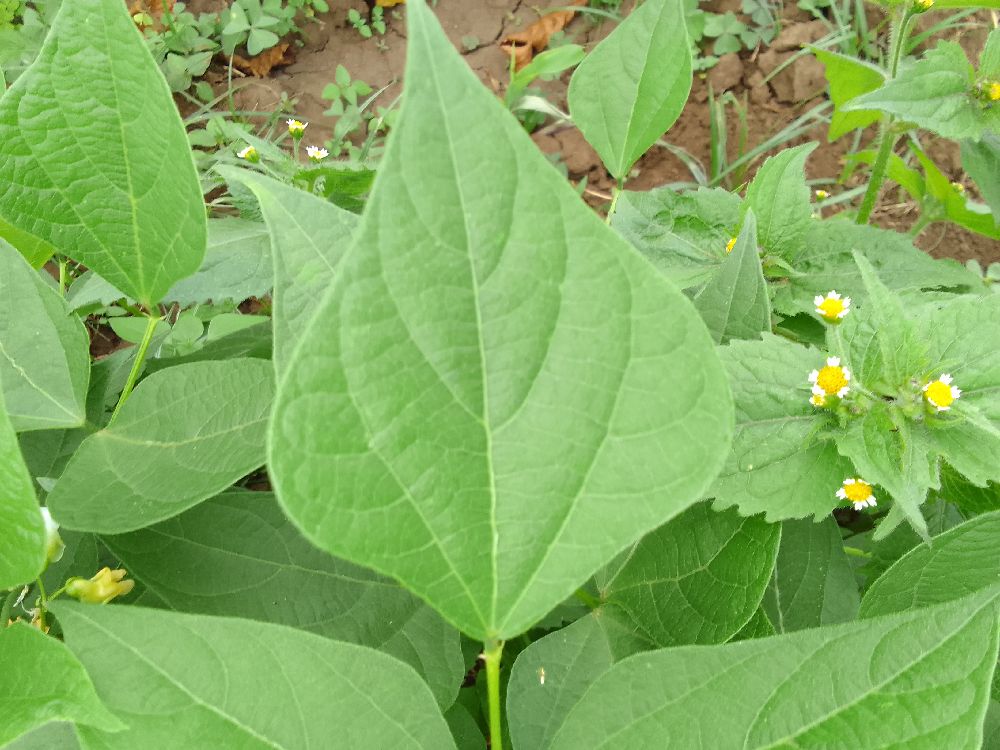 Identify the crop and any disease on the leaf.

common bean, healthy
